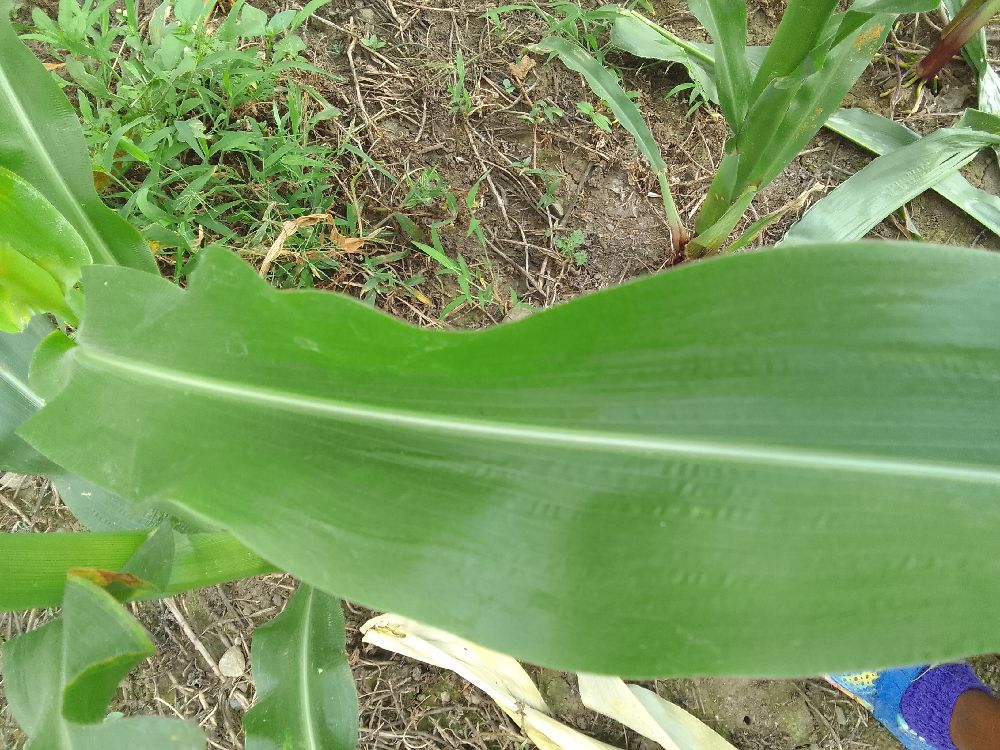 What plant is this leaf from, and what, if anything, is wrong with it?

maize, healthy
